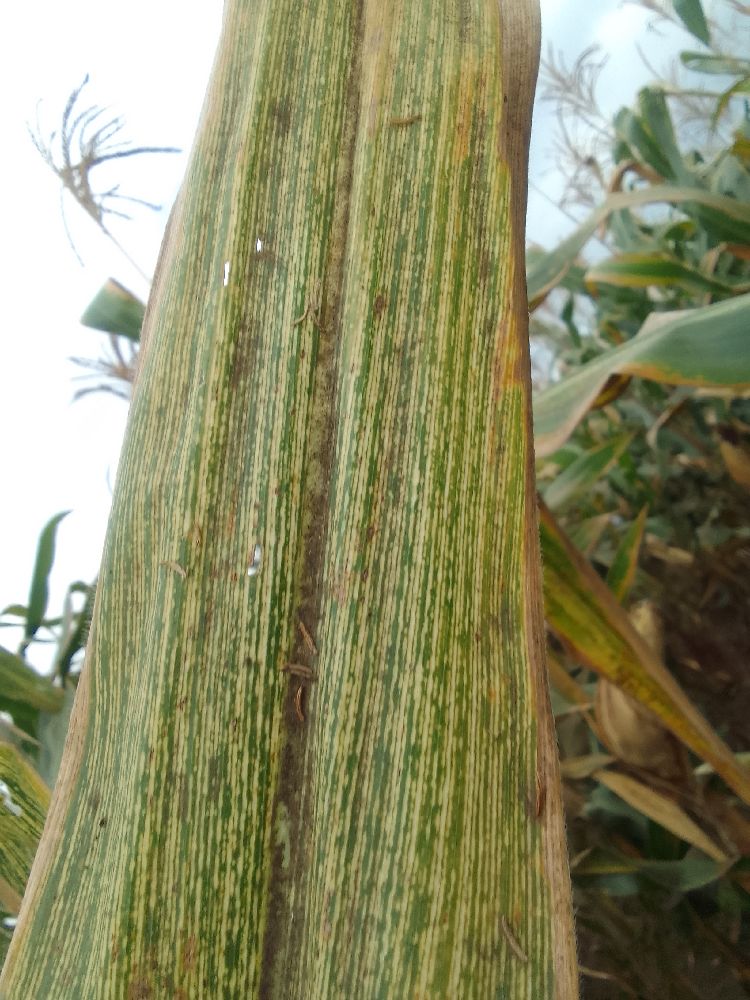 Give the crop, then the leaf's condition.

maize, maize streak virus
